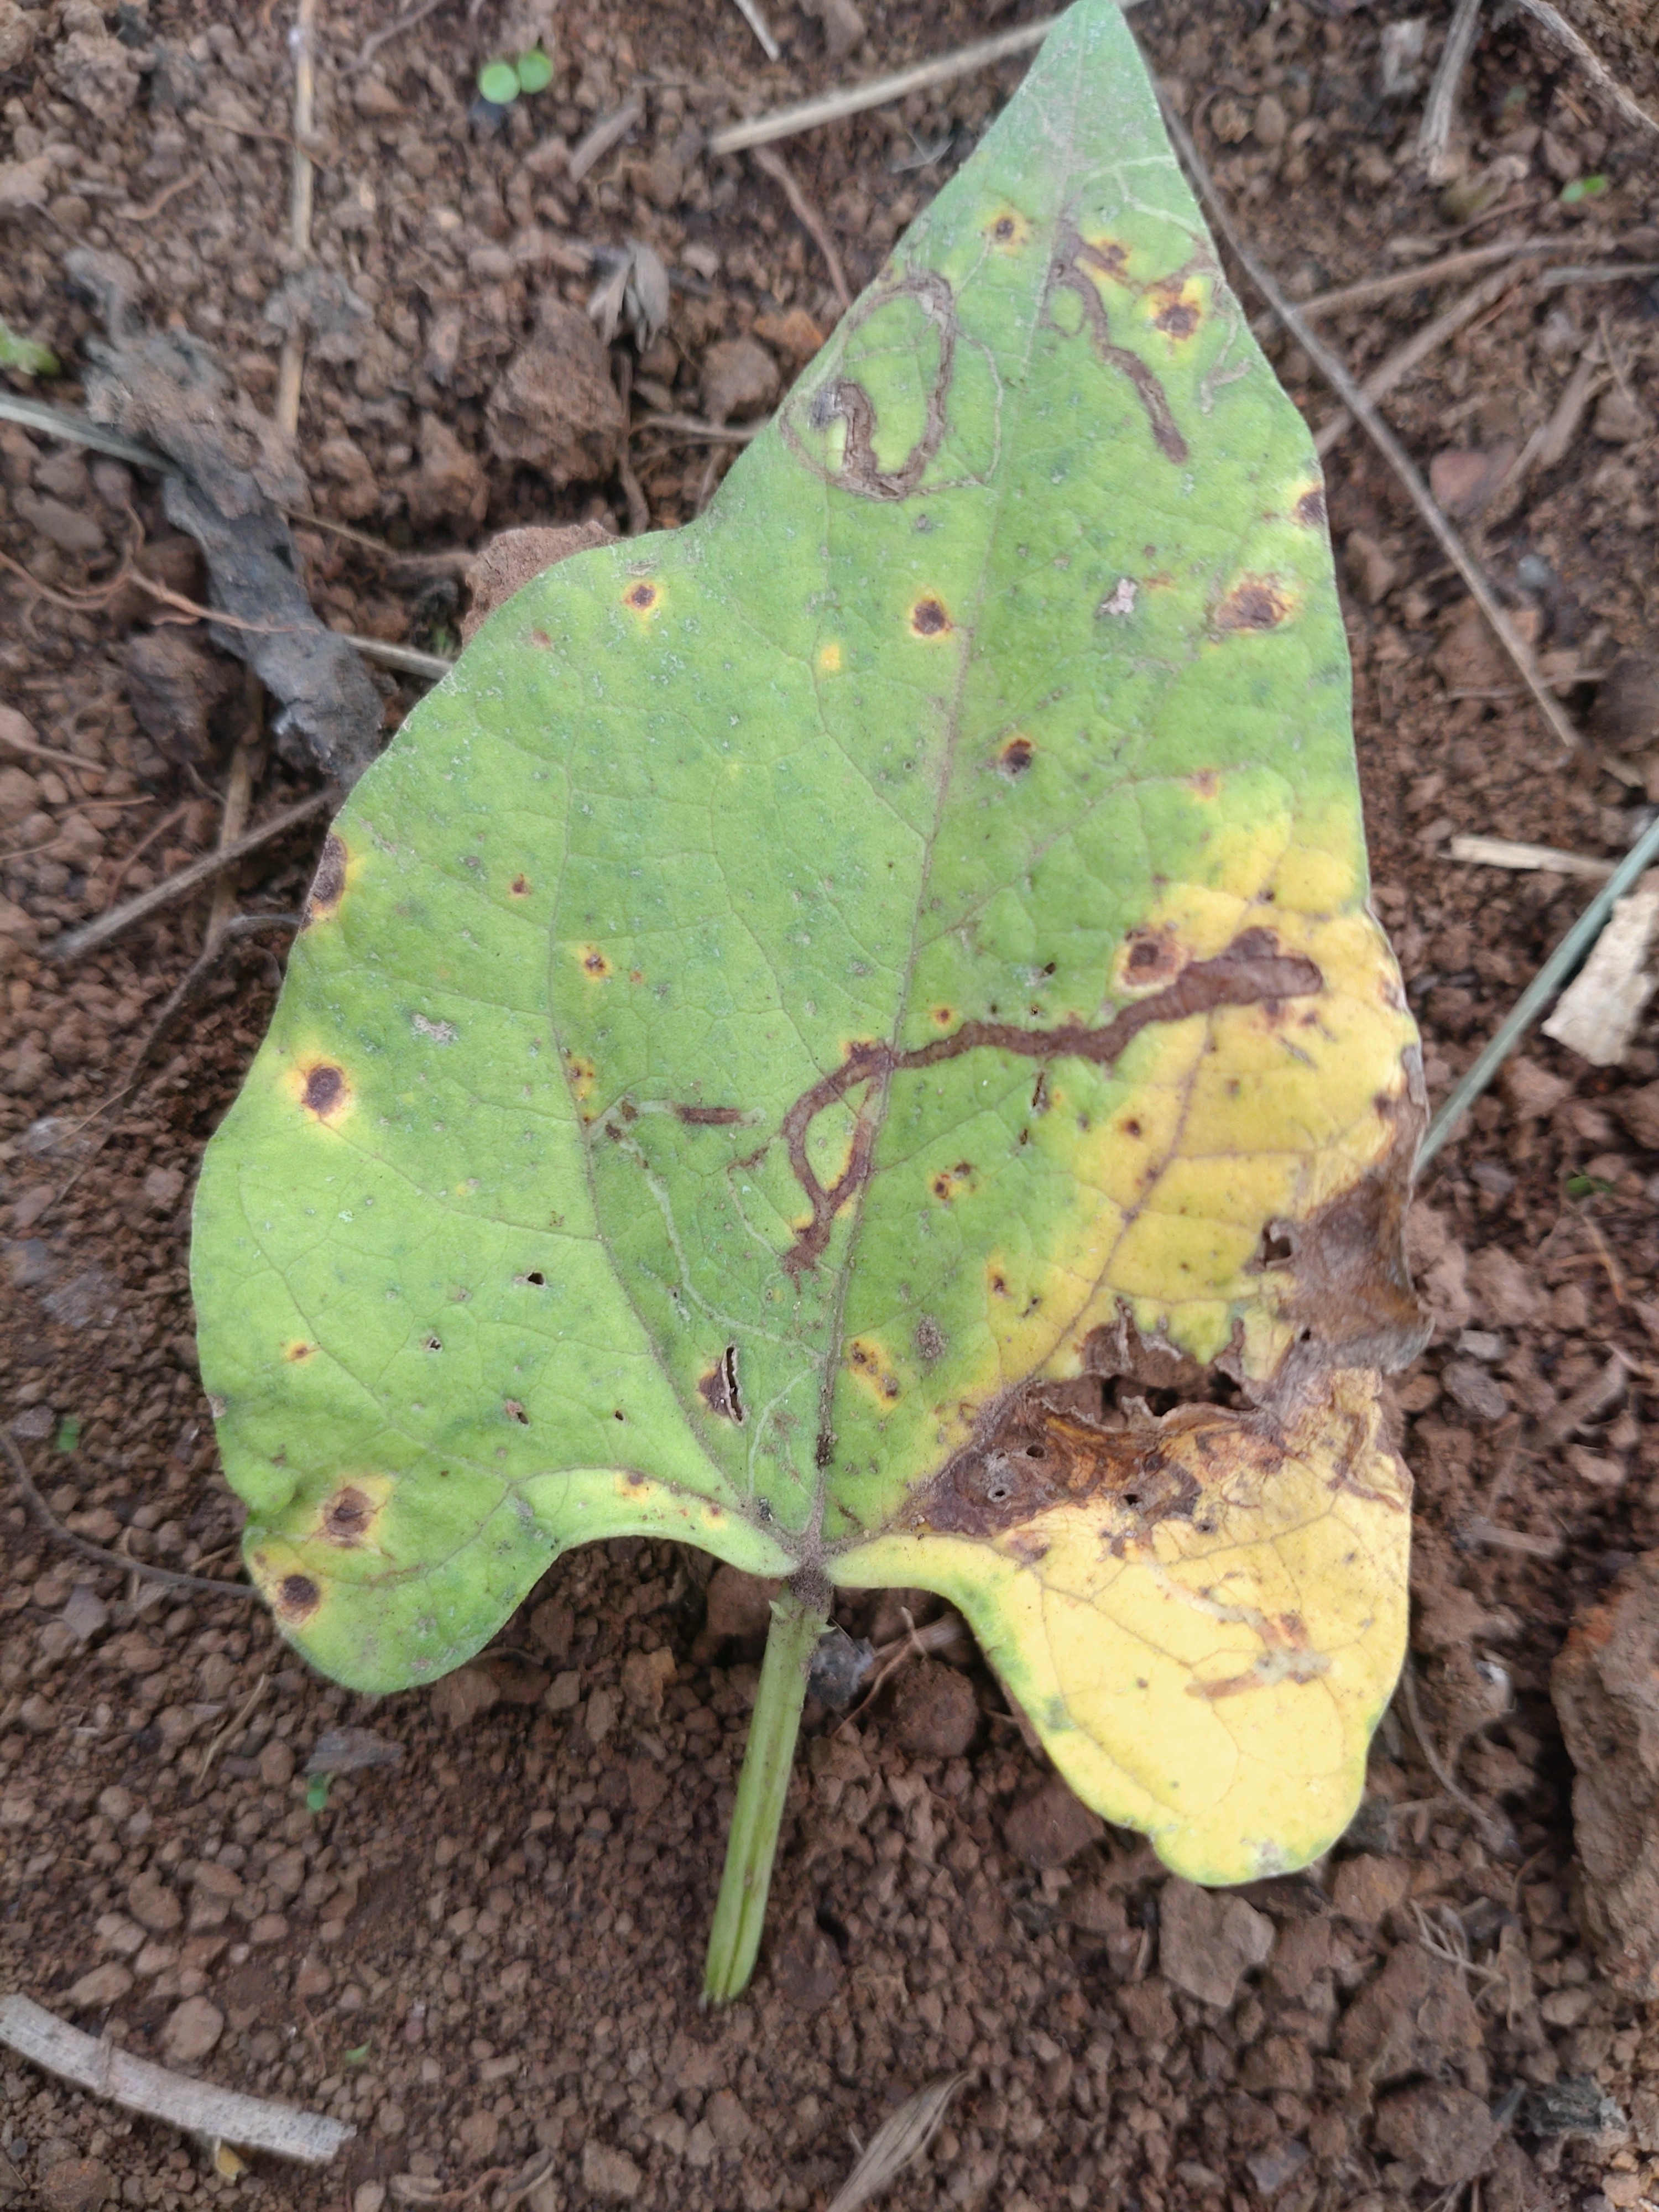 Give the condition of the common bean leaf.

rust
